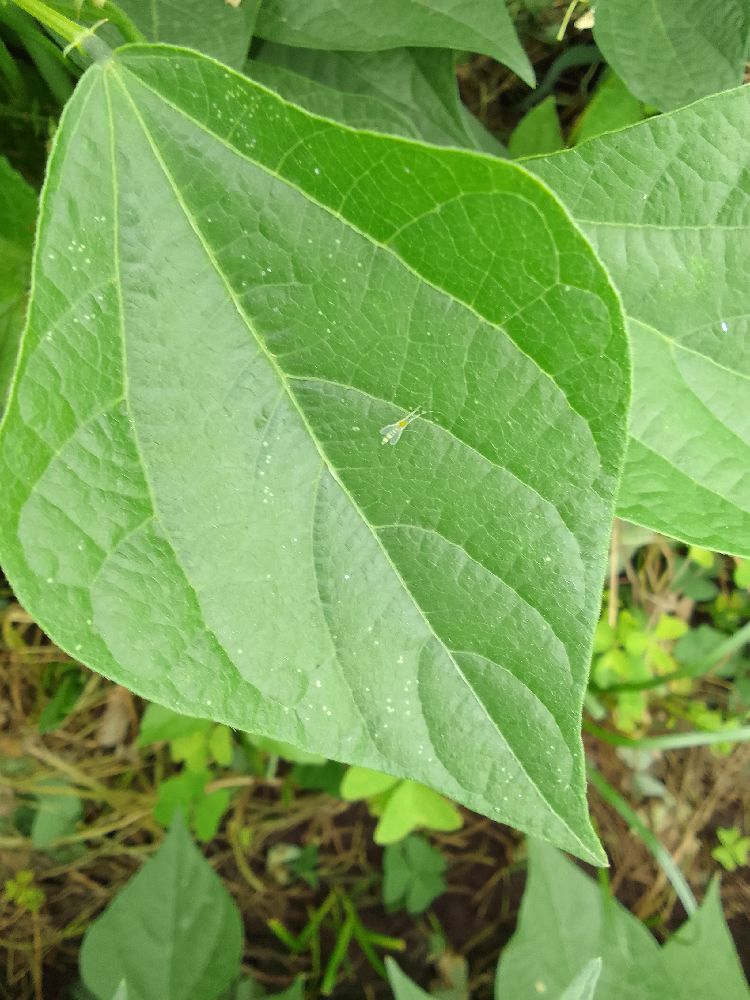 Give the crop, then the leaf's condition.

common bean, healthy
